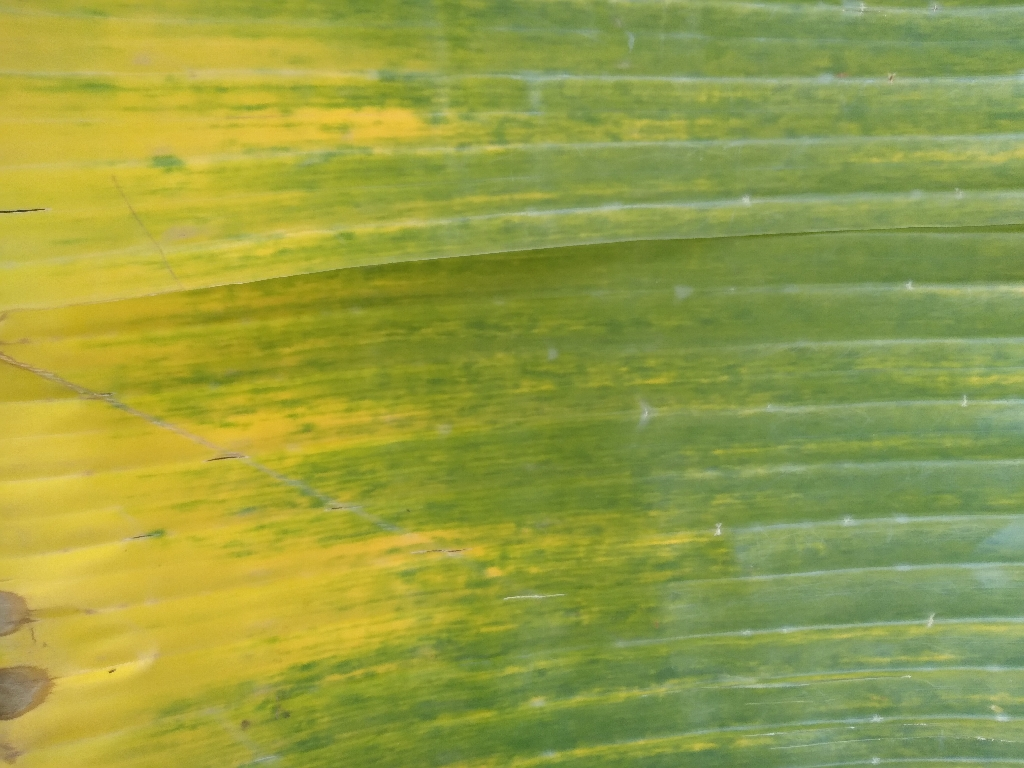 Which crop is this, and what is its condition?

banana, fusarium wilt race 1
